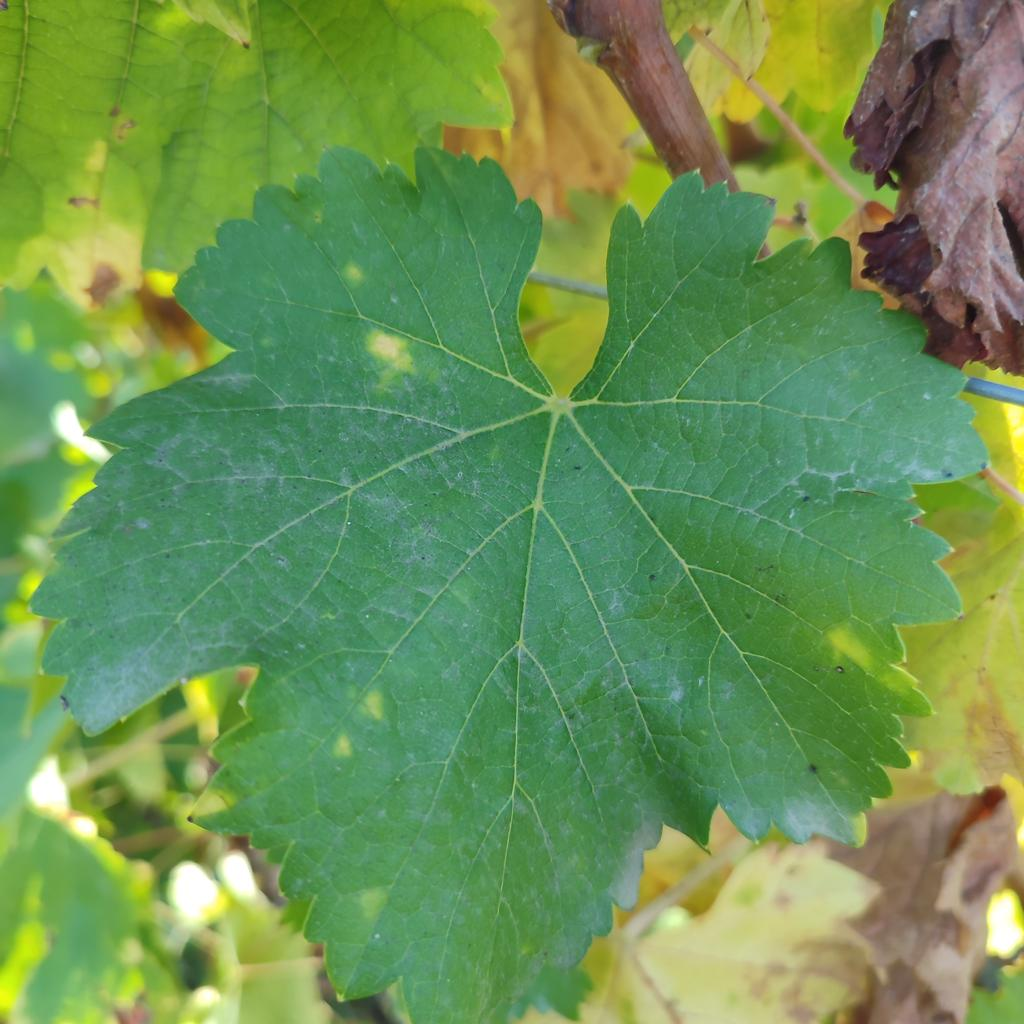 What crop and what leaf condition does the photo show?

grapevine, powdery mildew
